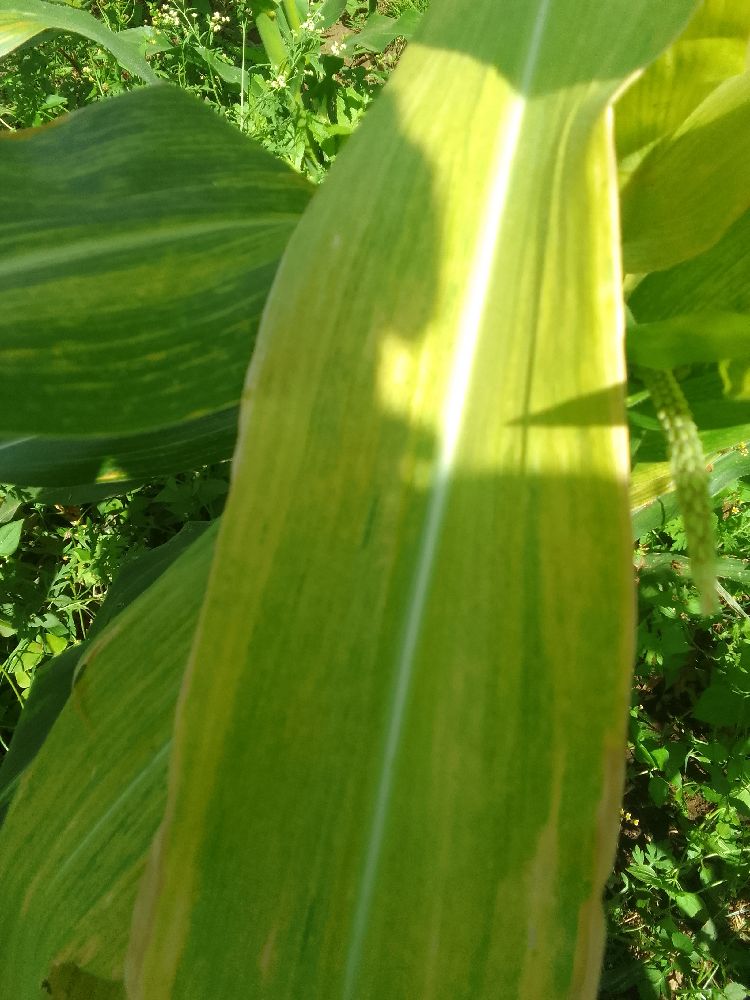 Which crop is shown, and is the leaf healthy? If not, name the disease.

maize, maize lethal necrosis
